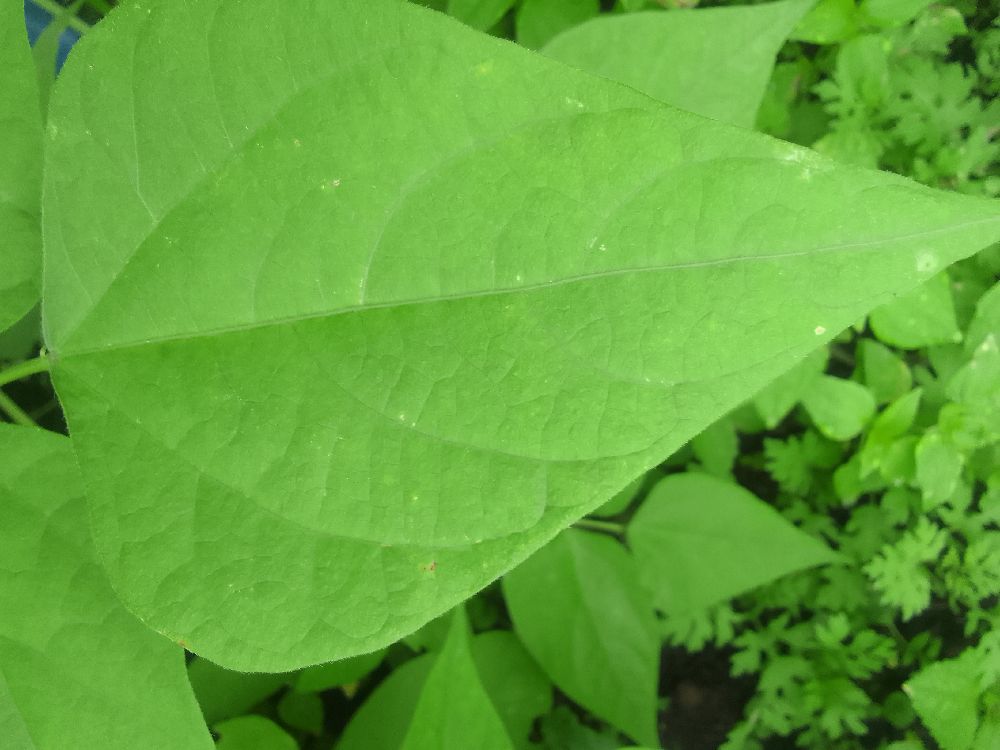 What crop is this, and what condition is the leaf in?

common bean, healthy
